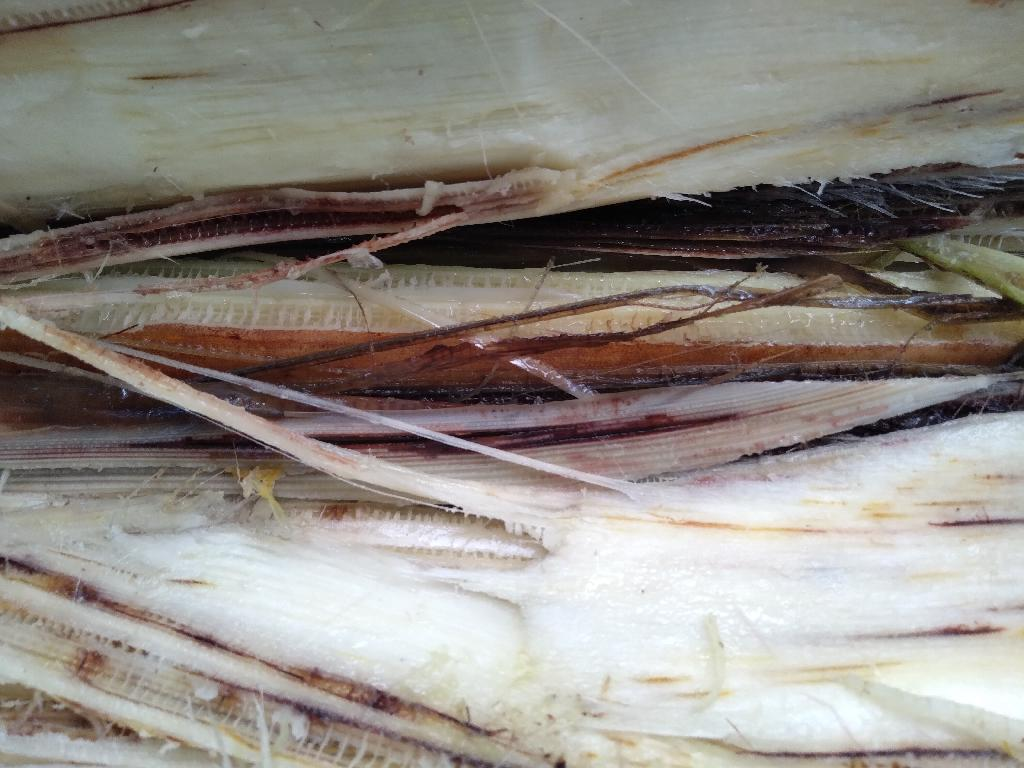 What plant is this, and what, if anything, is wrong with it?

banana, fusarium wilt race 1
